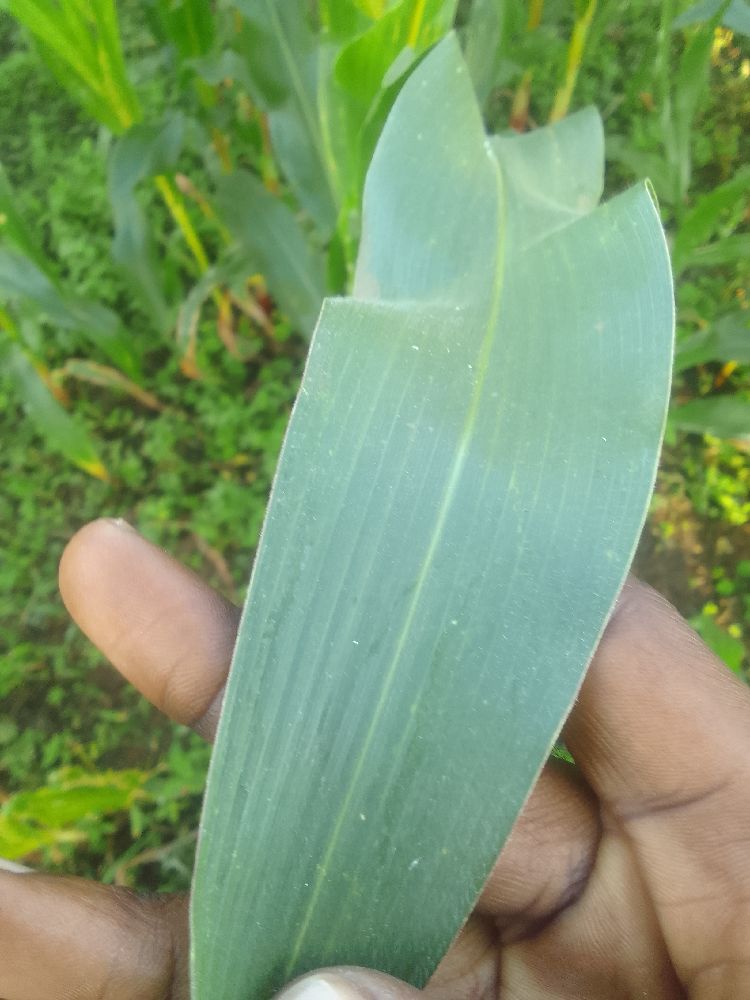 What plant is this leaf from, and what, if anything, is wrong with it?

maize, healthy
